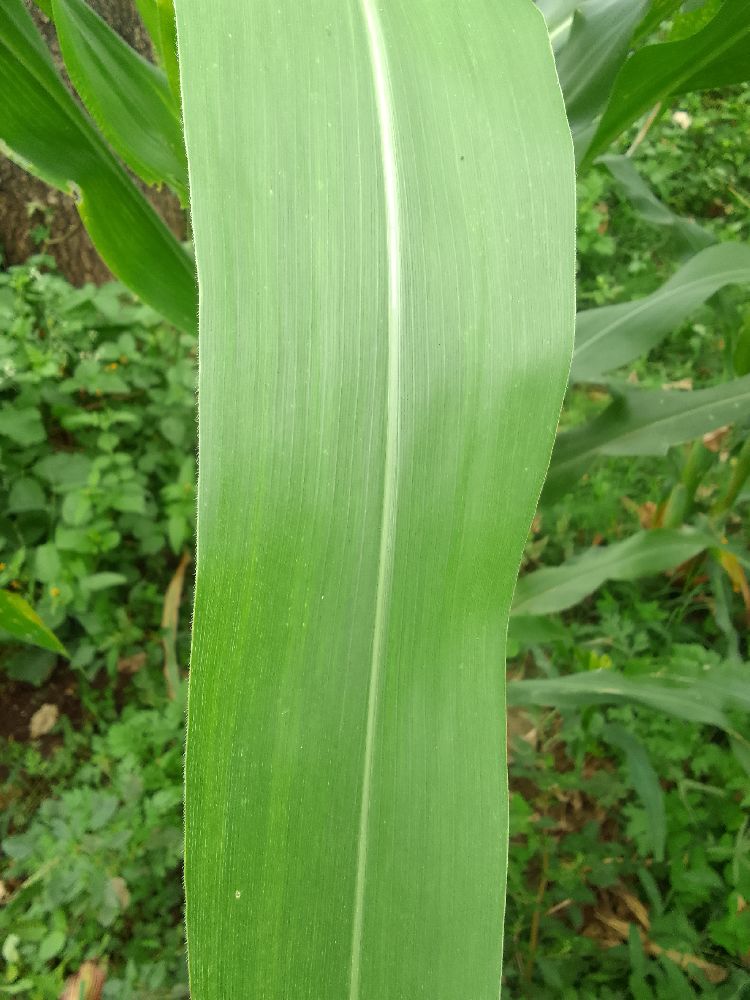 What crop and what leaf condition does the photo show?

maize, healthy
